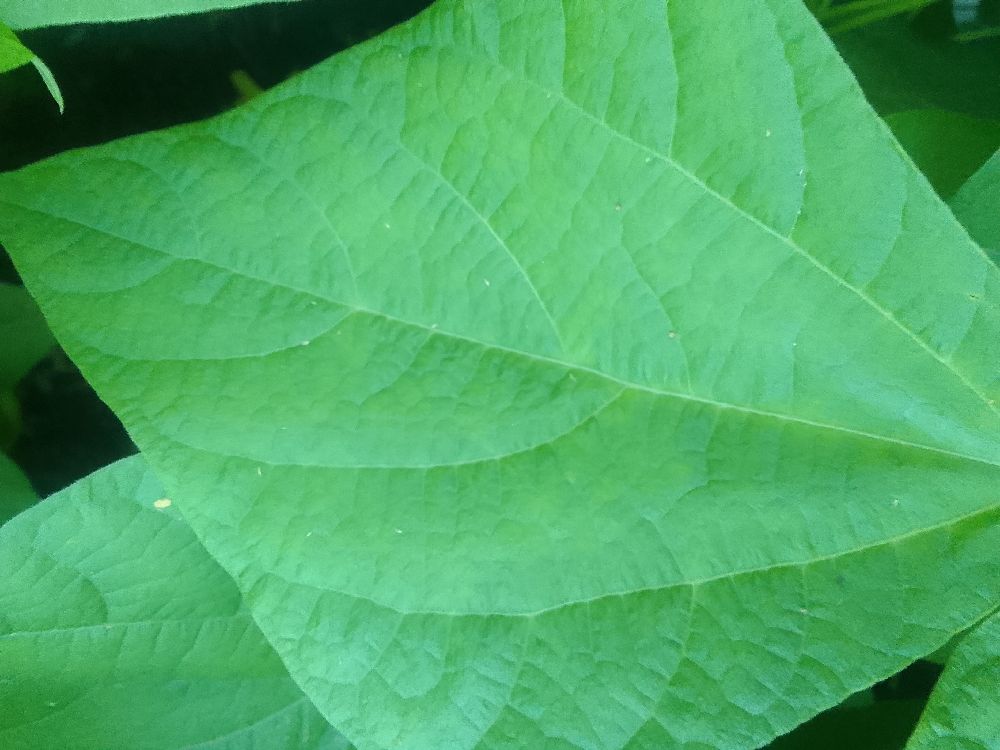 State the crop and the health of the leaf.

common bean, healthy
